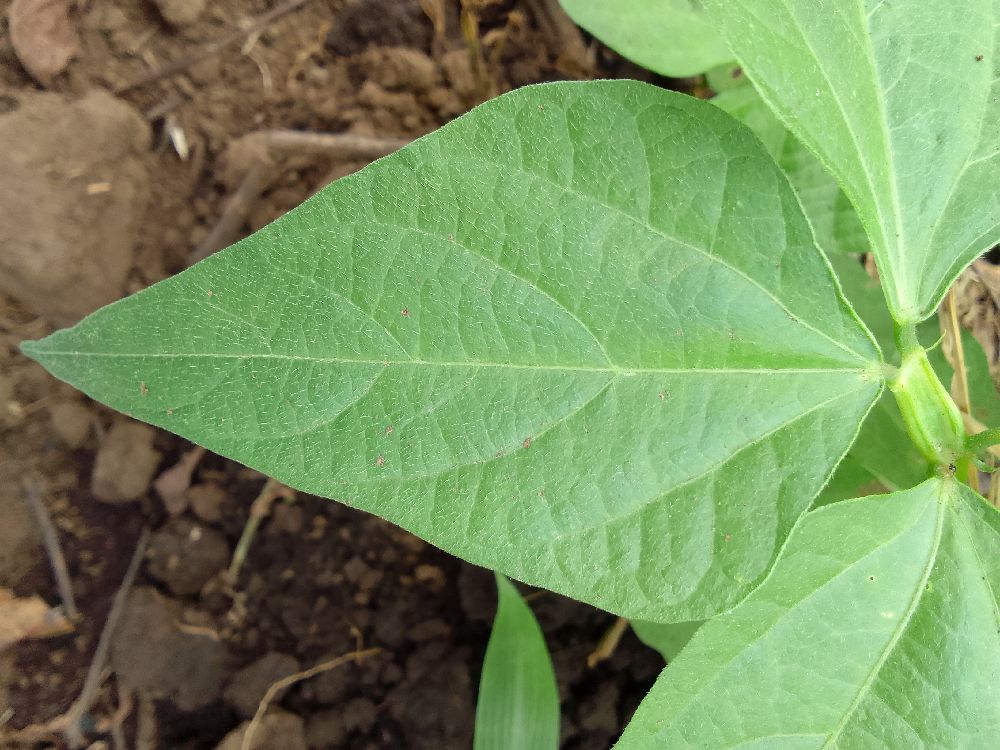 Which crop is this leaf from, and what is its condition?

common bean, healthy
